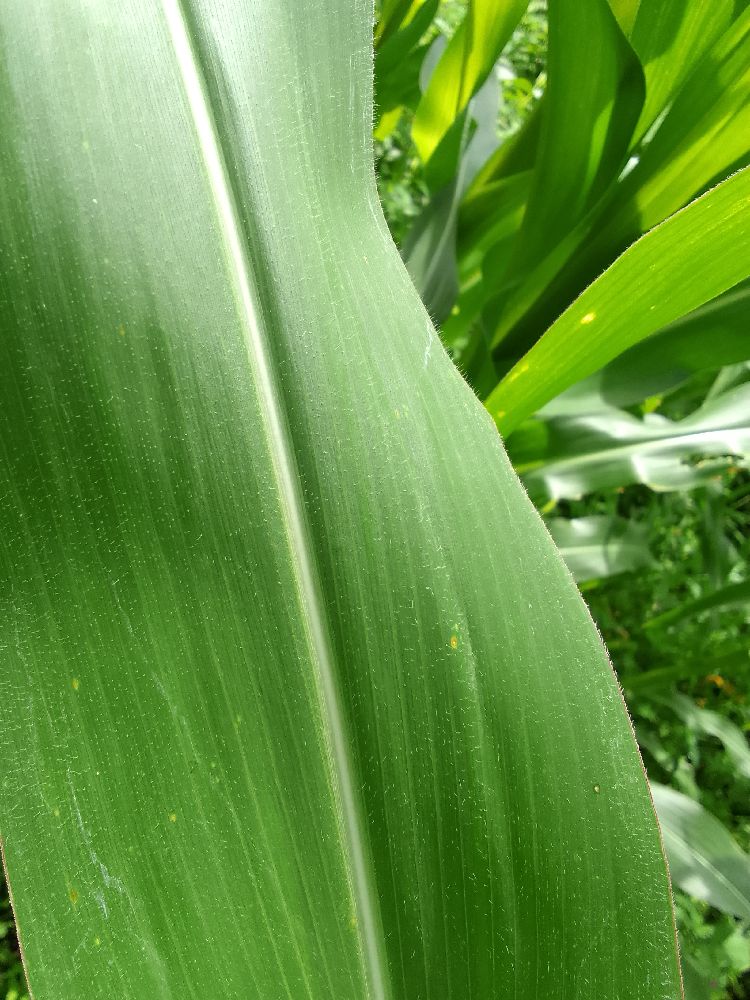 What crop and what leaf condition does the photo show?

maize, healthy
